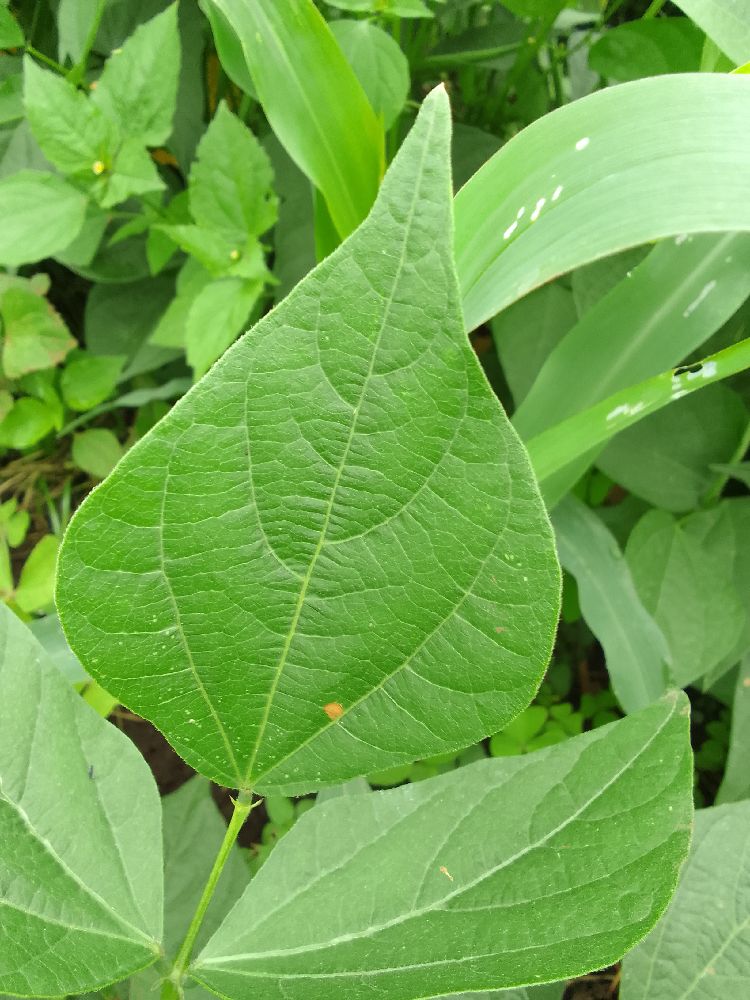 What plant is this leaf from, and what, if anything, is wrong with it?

common bean, healthy
